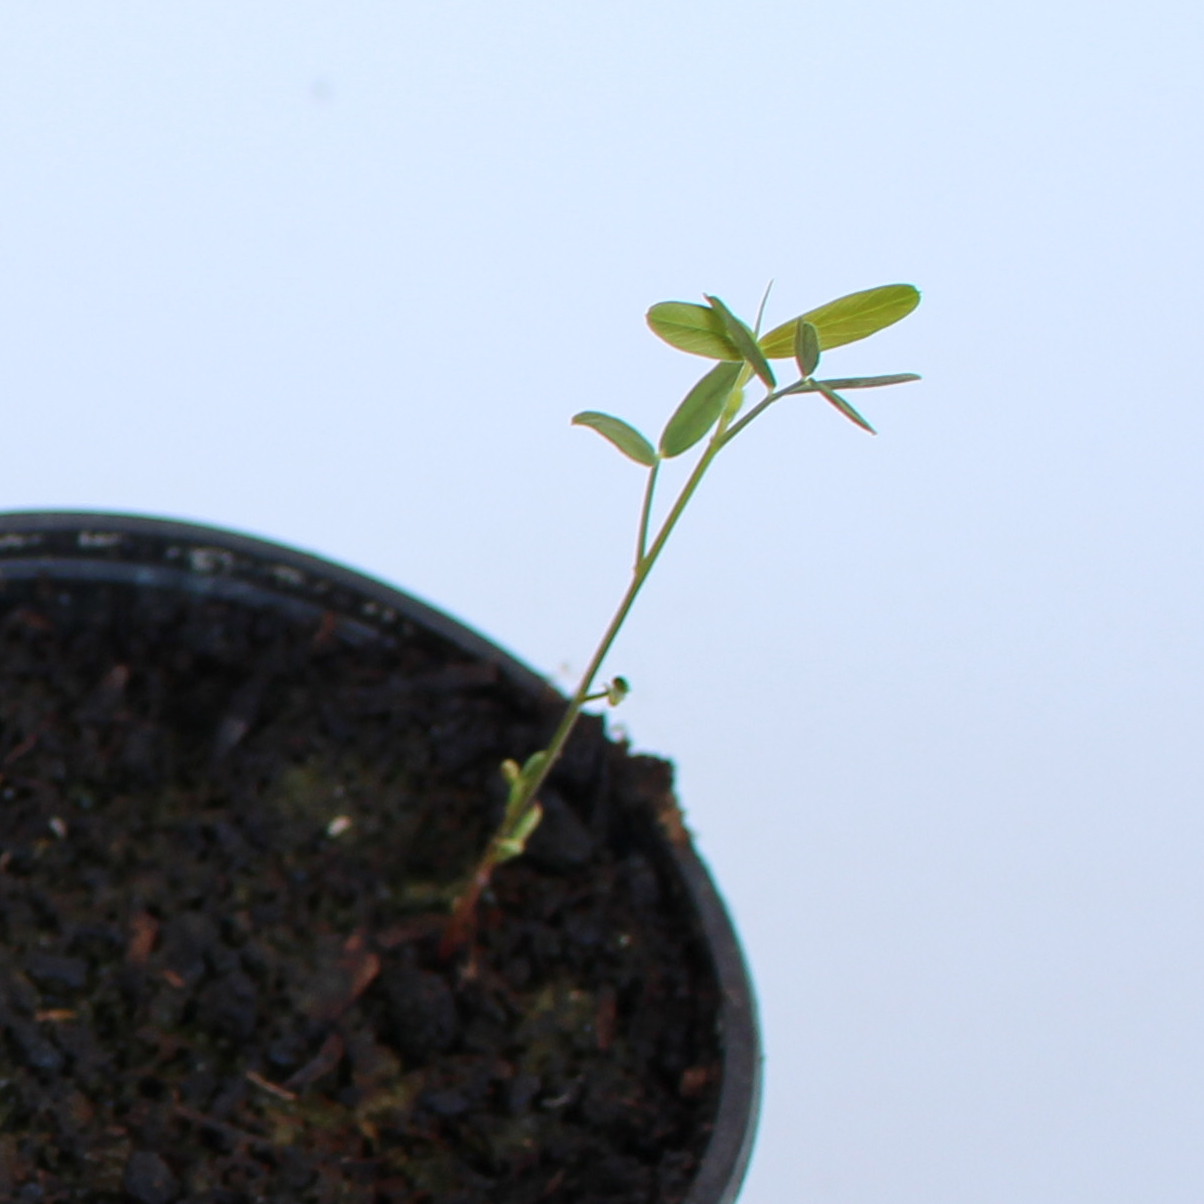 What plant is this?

Vicia sativa
